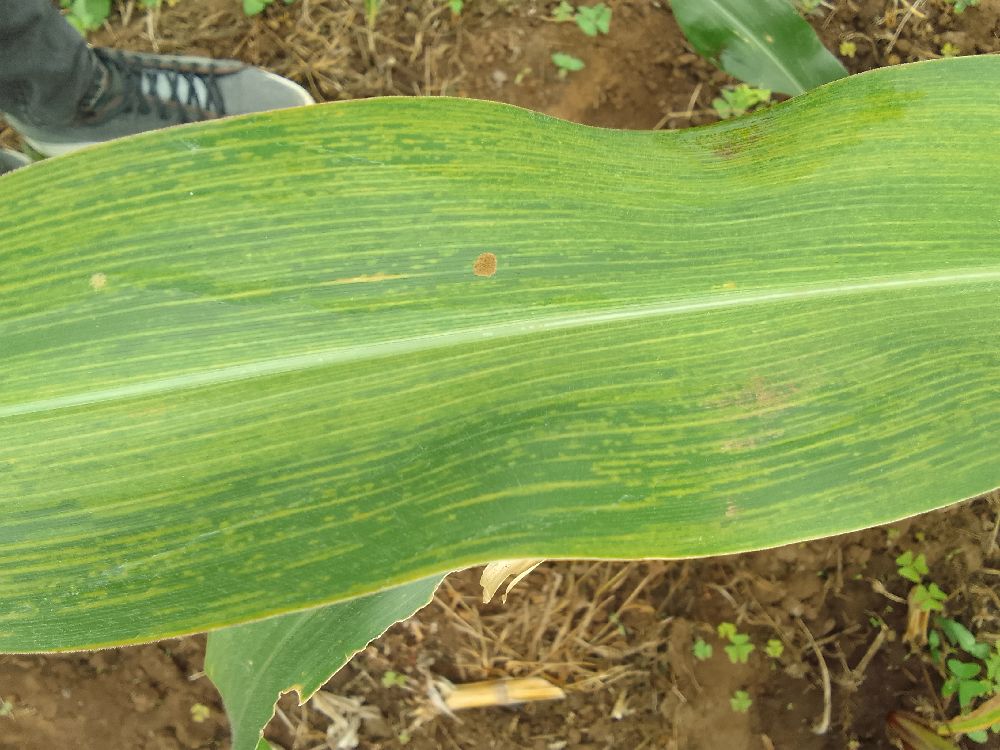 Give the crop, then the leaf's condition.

maize, maize lethal necrosis
